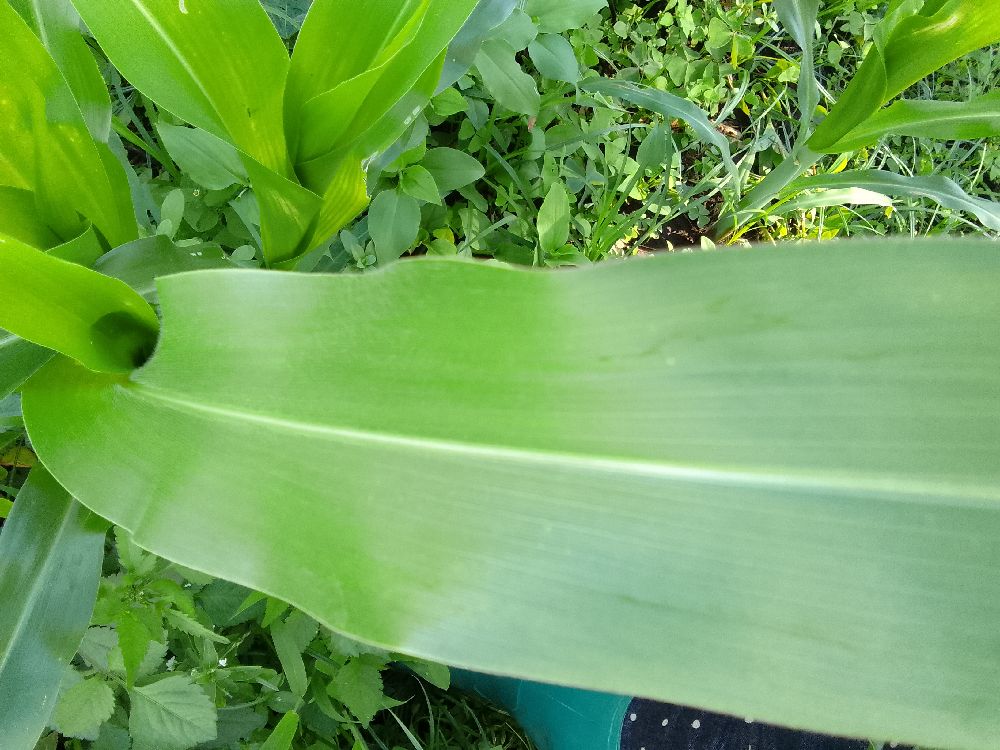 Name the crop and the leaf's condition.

maize, healthy
